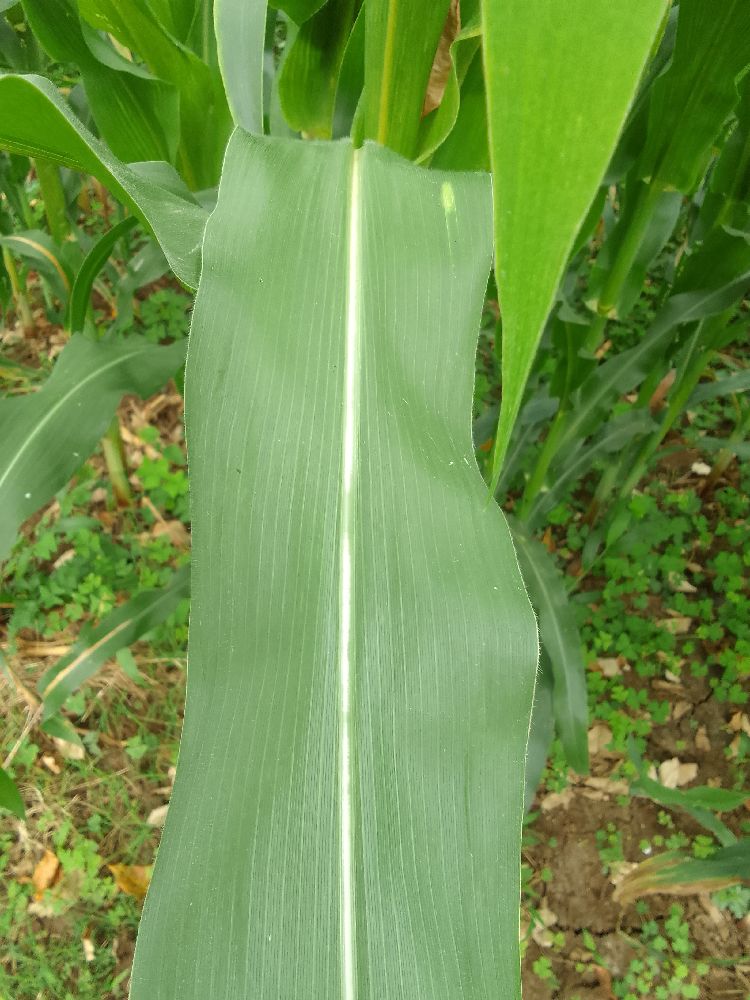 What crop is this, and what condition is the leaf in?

maize, healthy
